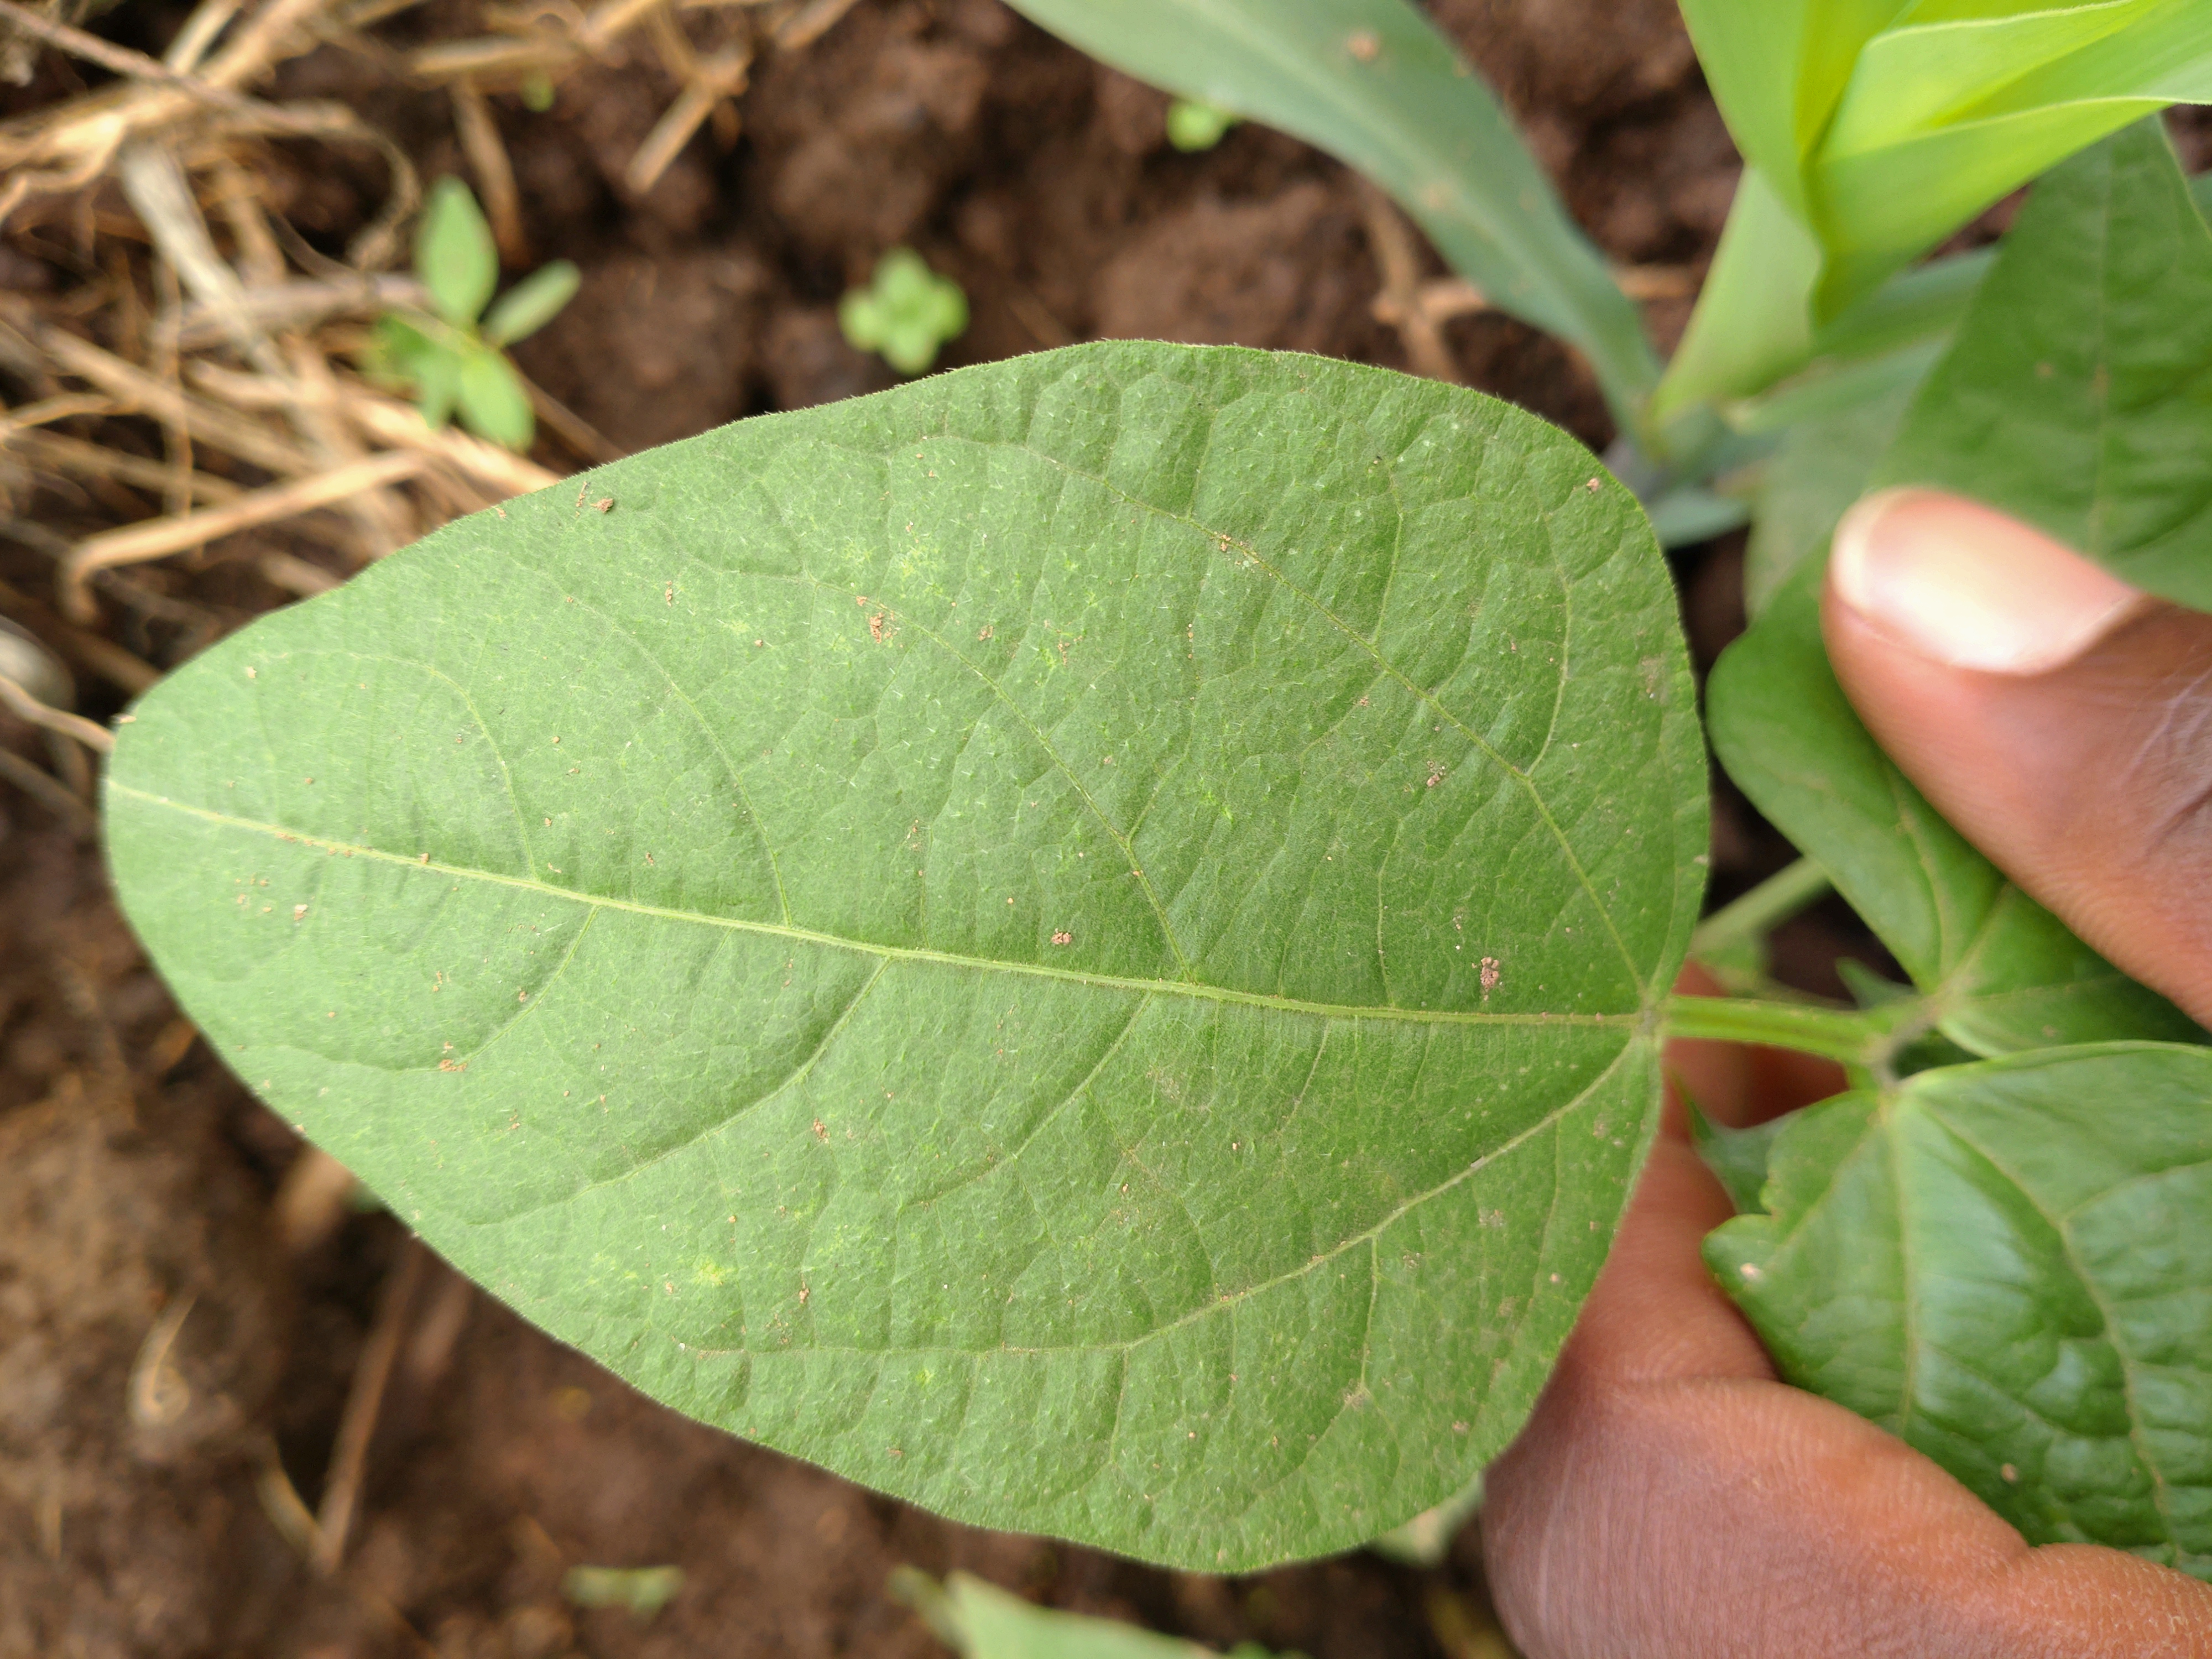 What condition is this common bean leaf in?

healthy
